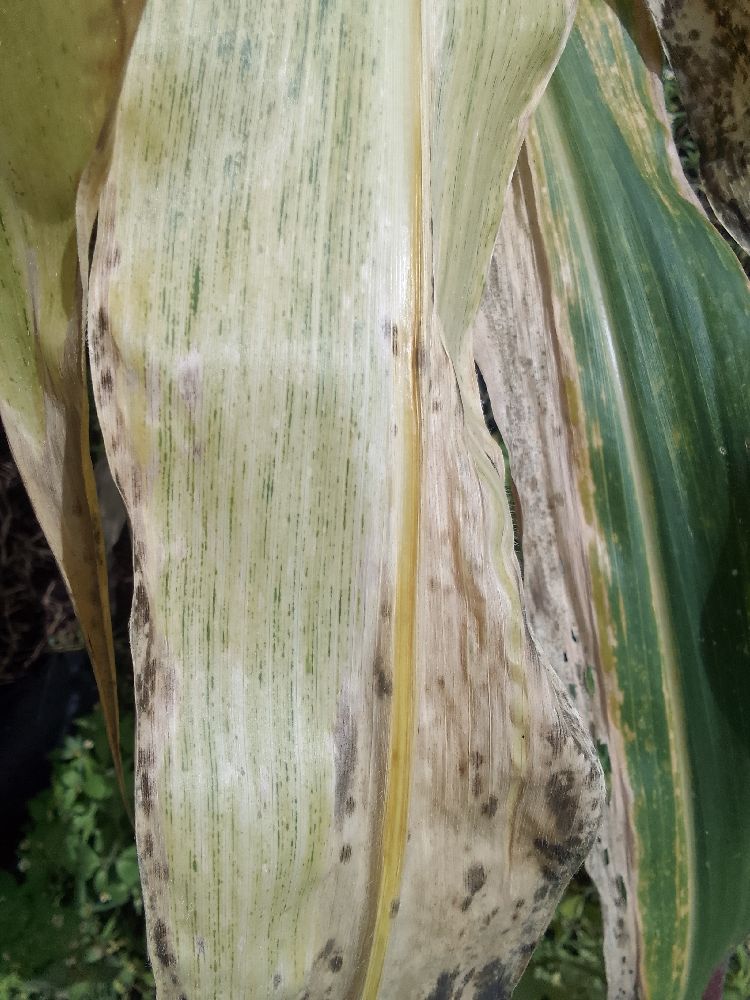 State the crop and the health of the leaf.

maize, maize lethal necrosis
